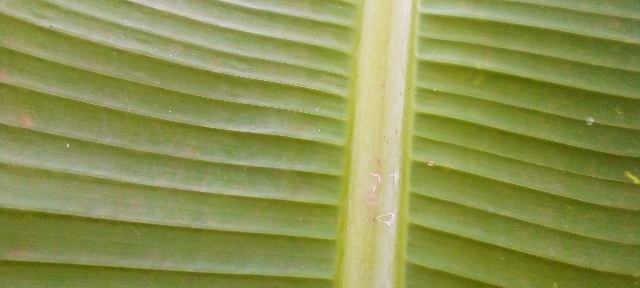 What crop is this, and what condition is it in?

banana, healthy
